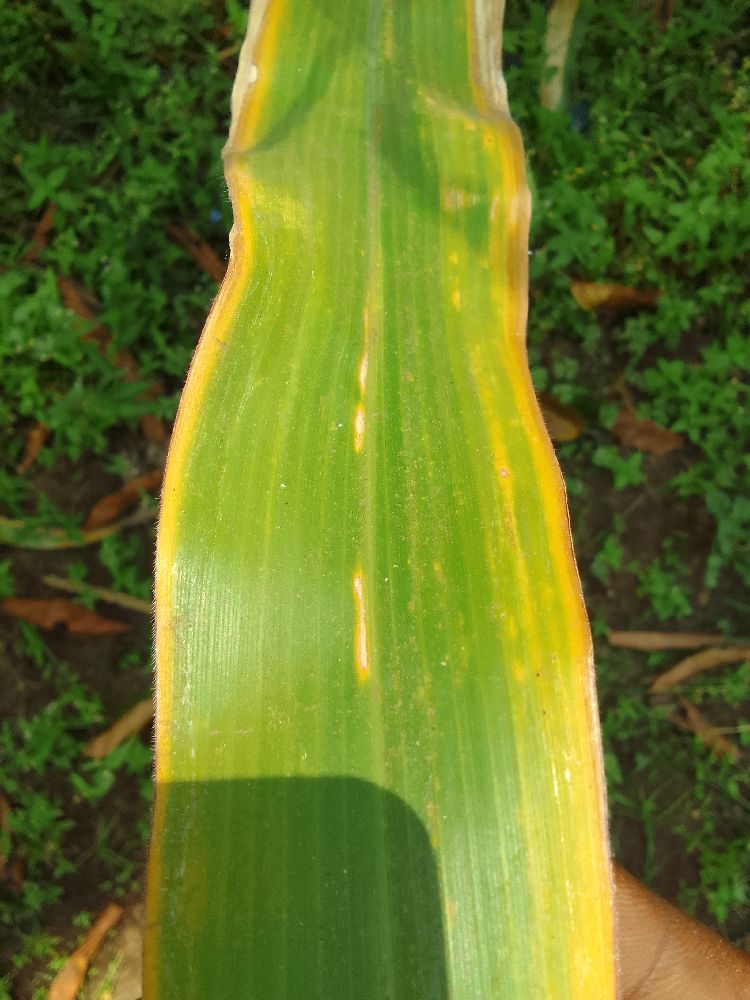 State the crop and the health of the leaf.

maize, maize lethal necrosis
